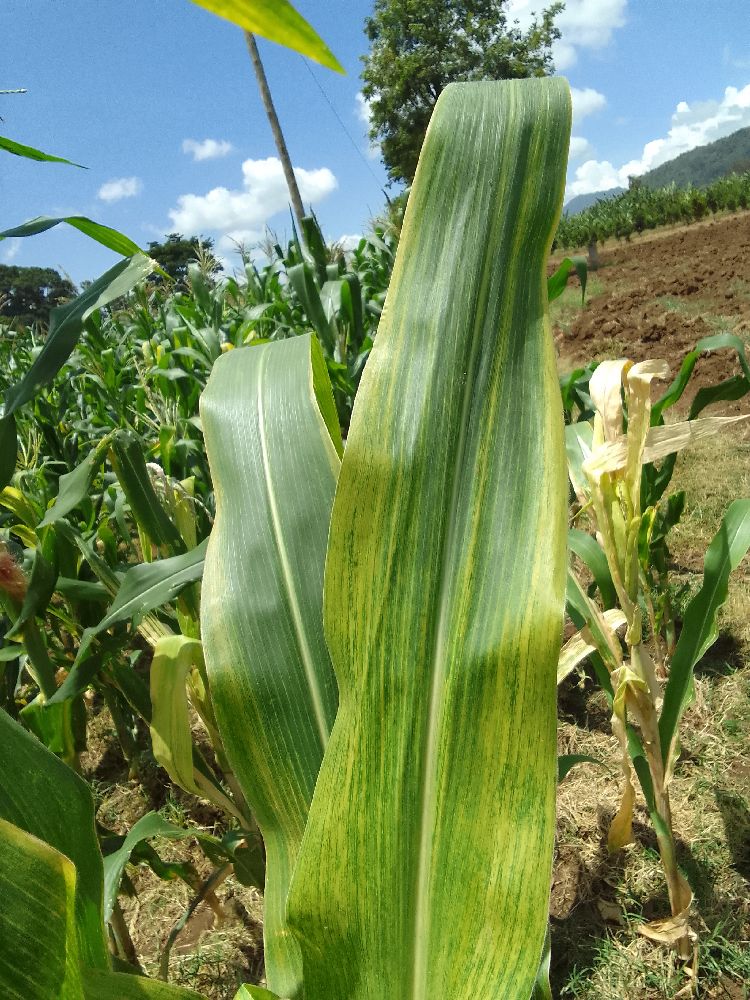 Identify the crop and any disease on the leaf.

maize, maize lethal necrosis
